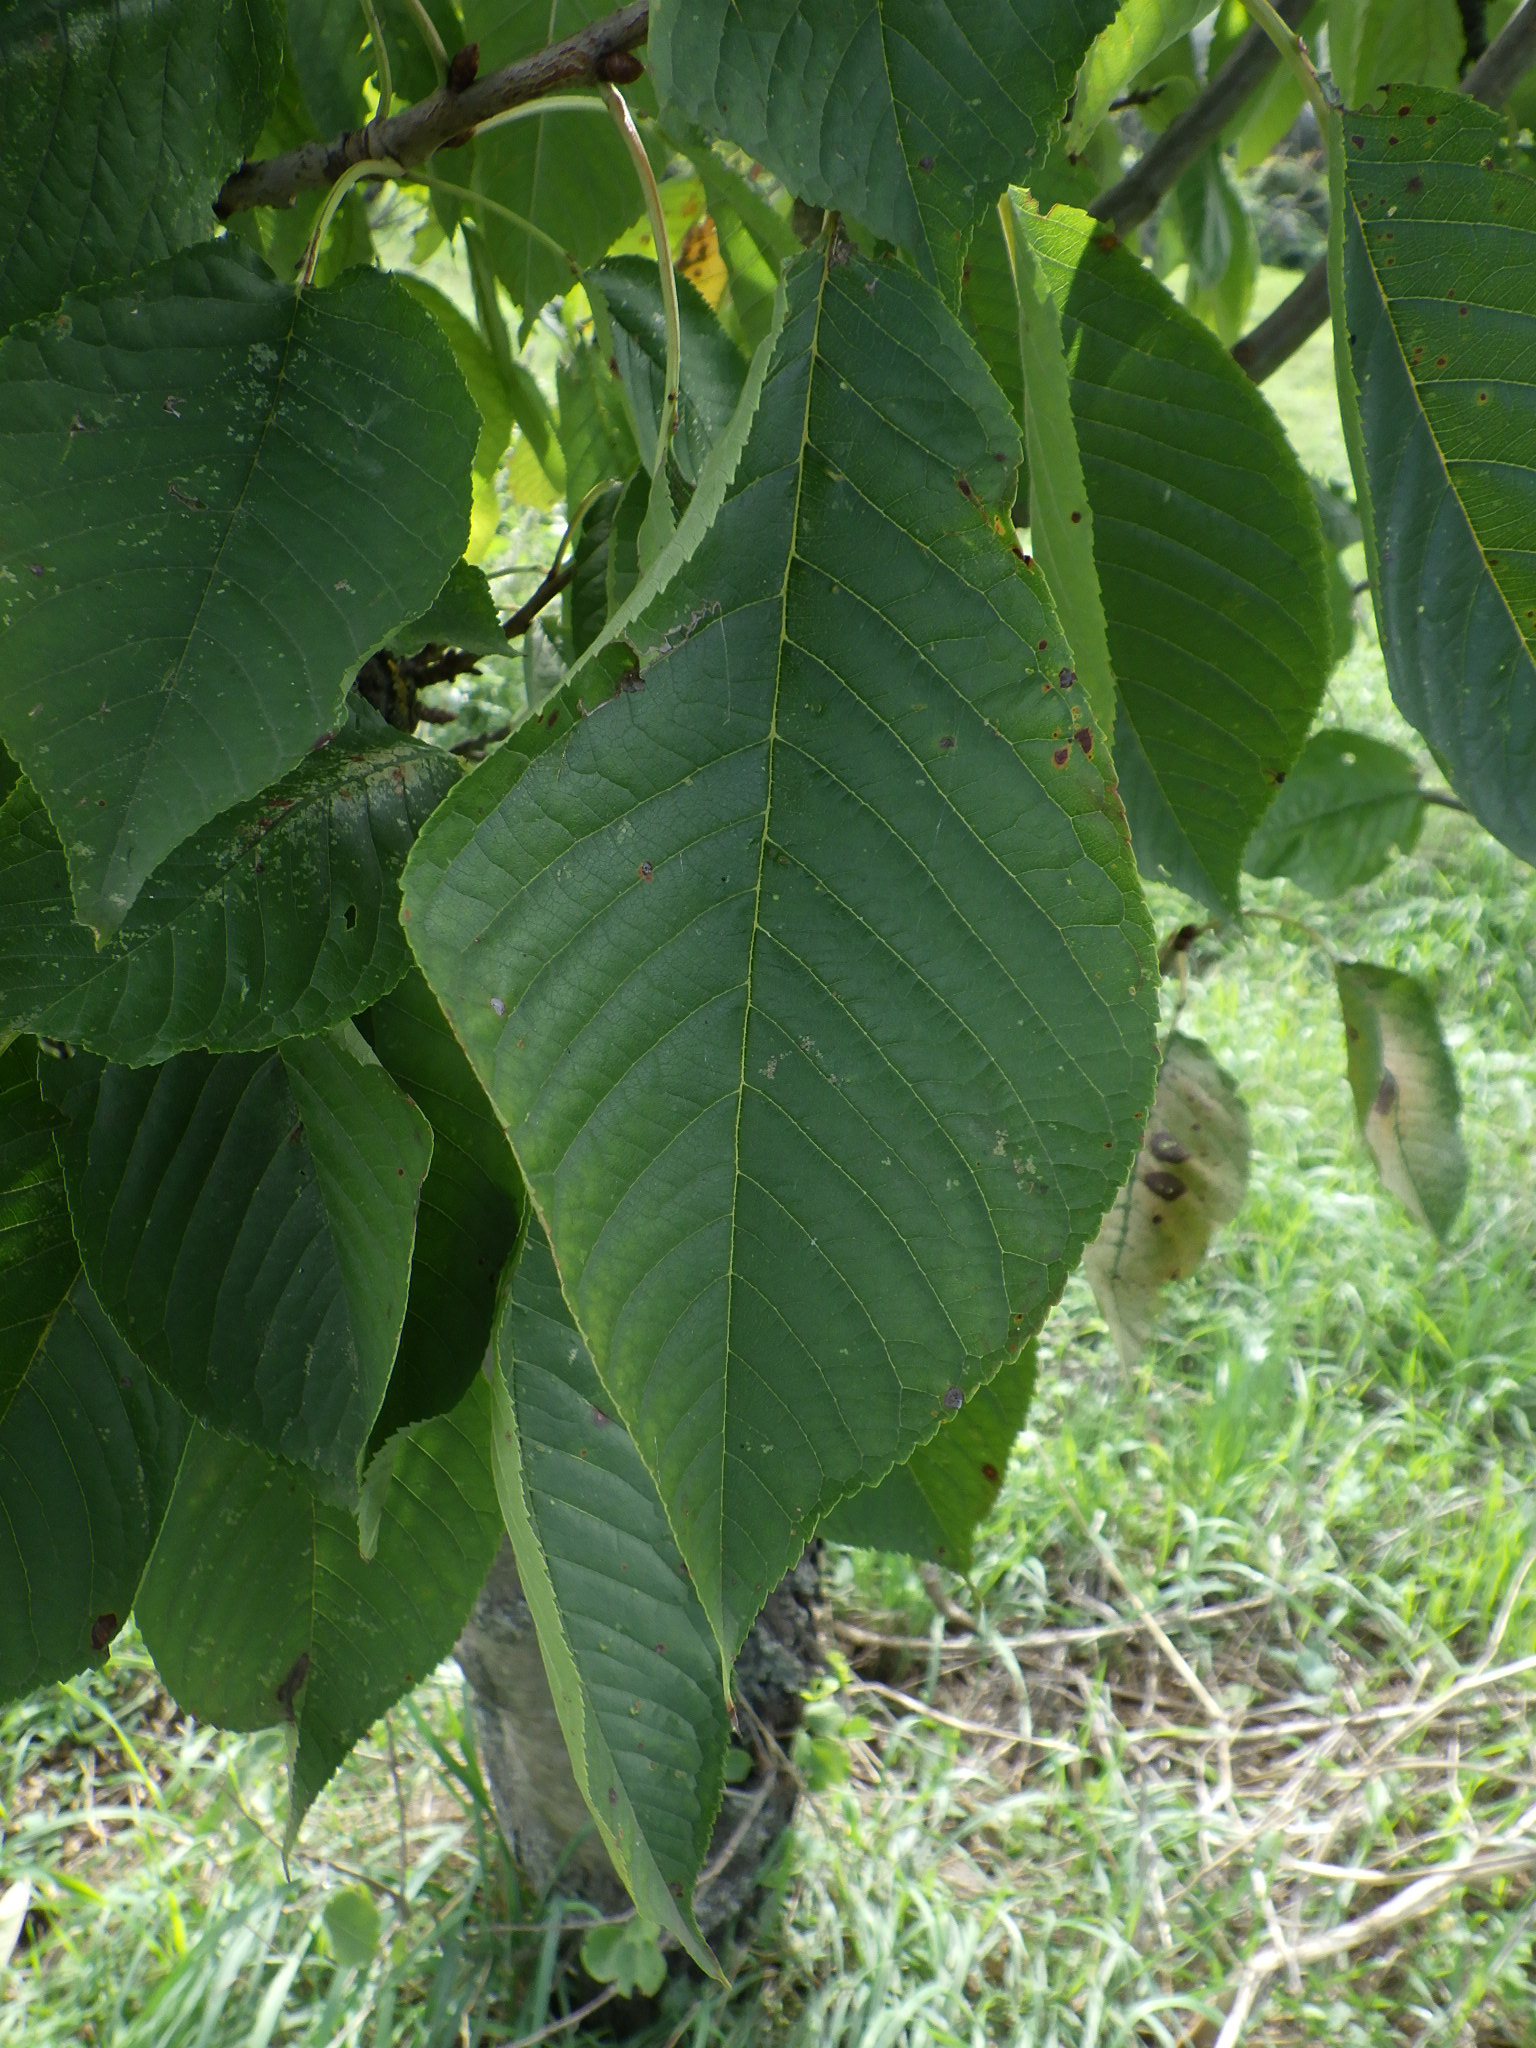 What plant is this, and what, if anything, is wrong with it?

cherry, leaf spot
